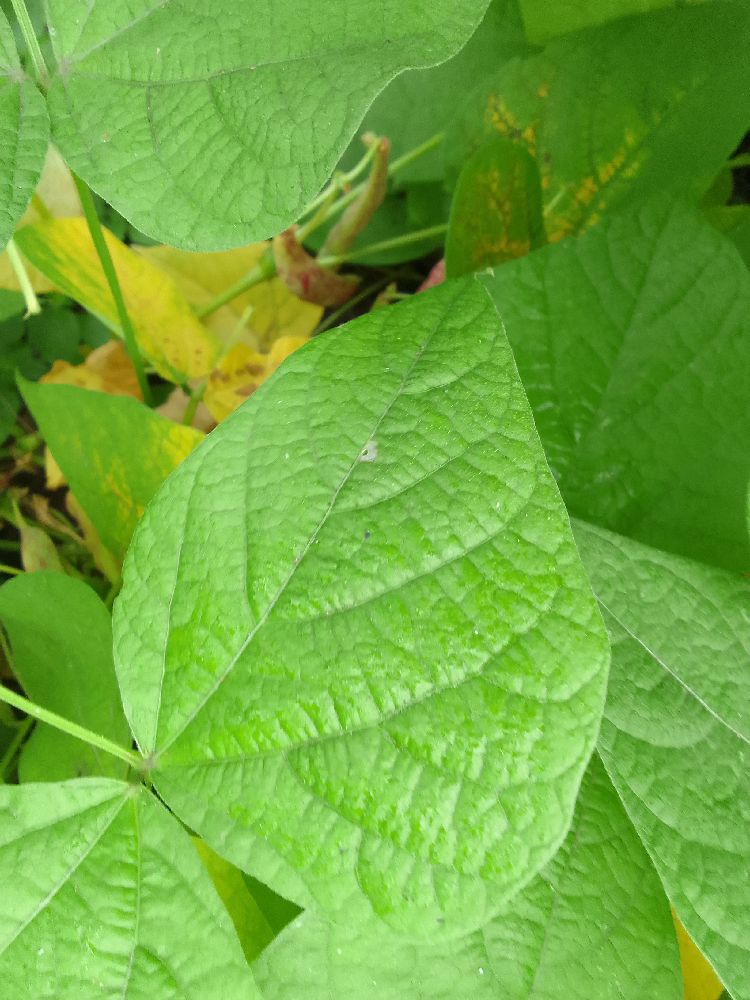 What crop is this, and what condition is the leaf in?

common bean, healthy
